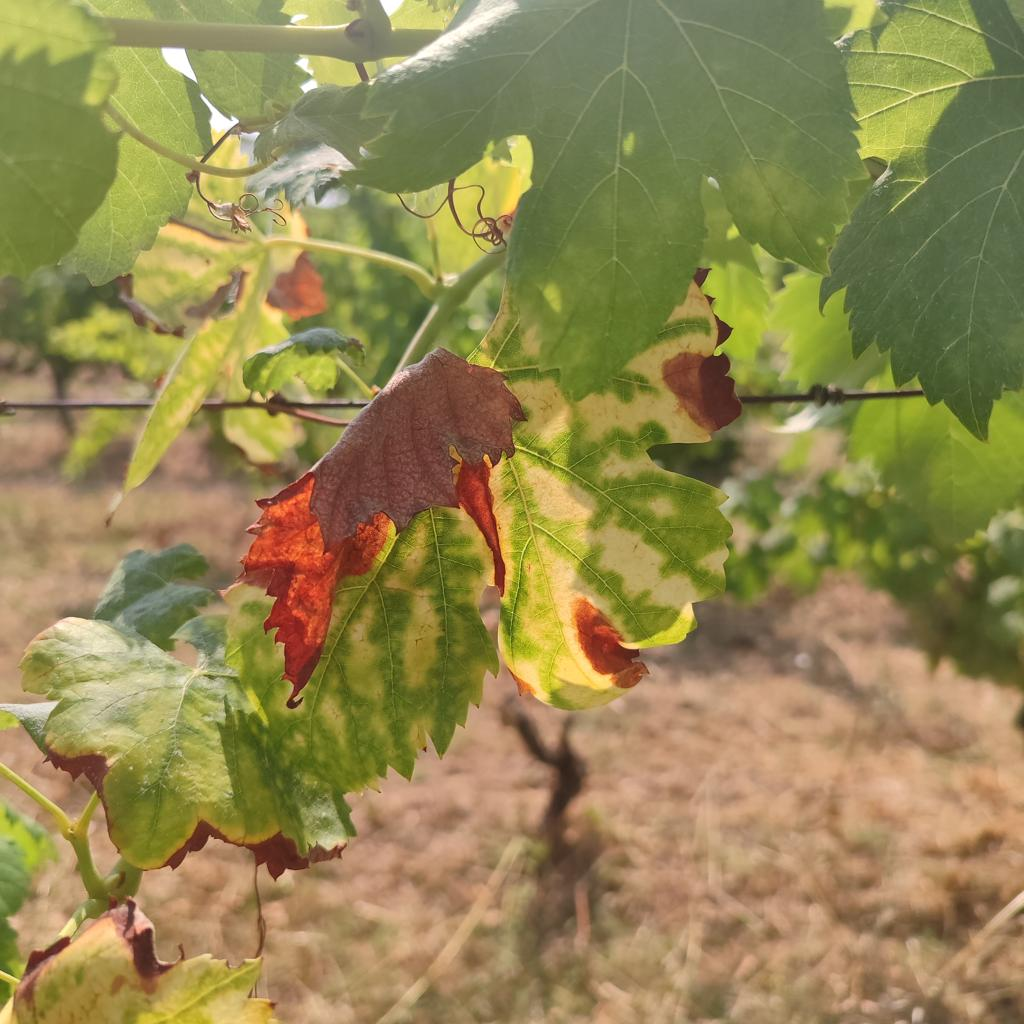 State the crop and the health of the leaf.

grapevine, esca complex
